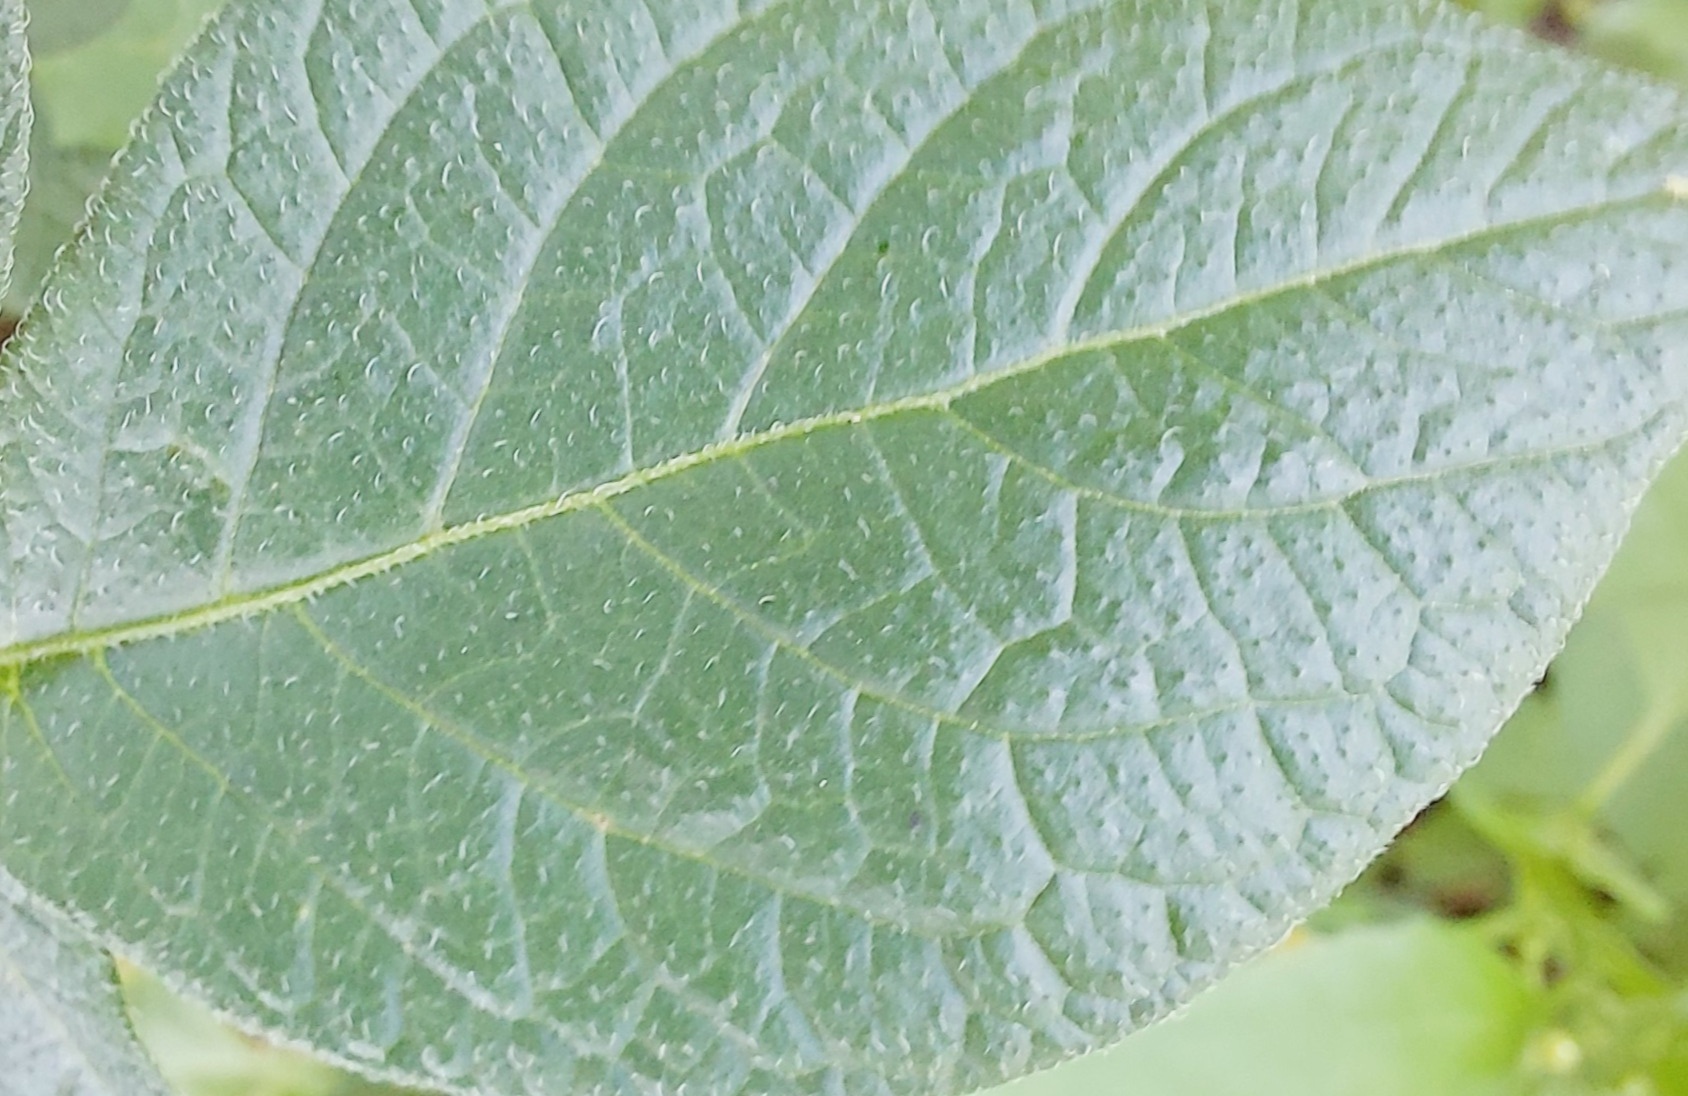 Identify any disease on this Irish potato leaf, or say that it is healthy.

healthy
